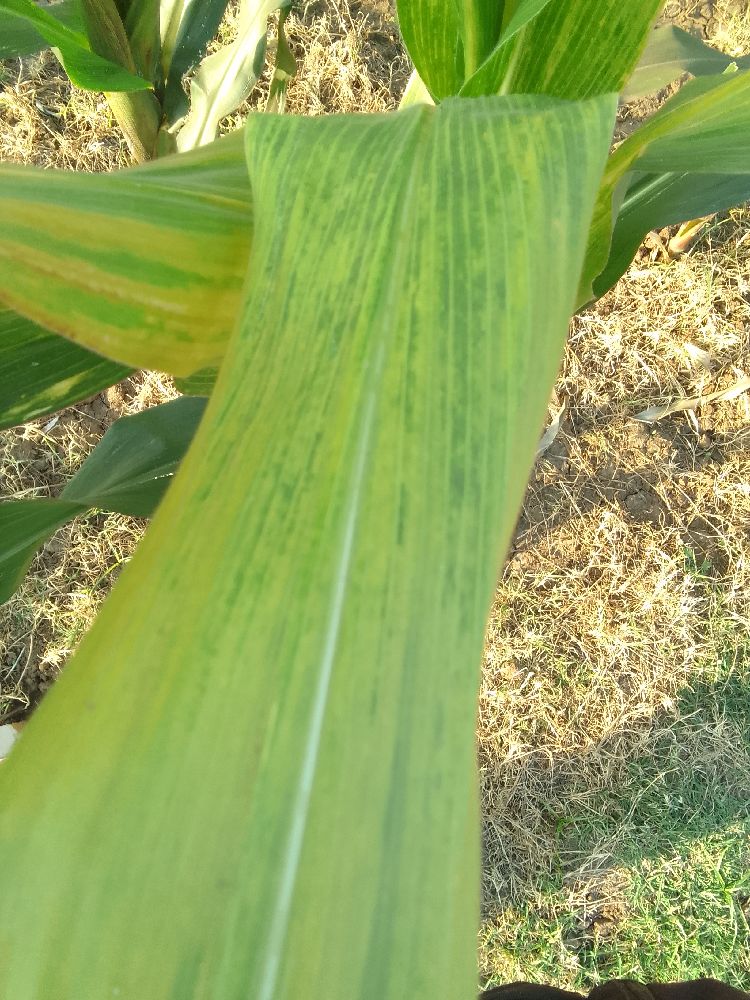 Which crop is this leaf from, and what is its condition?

maize, maize lethal necrosis
